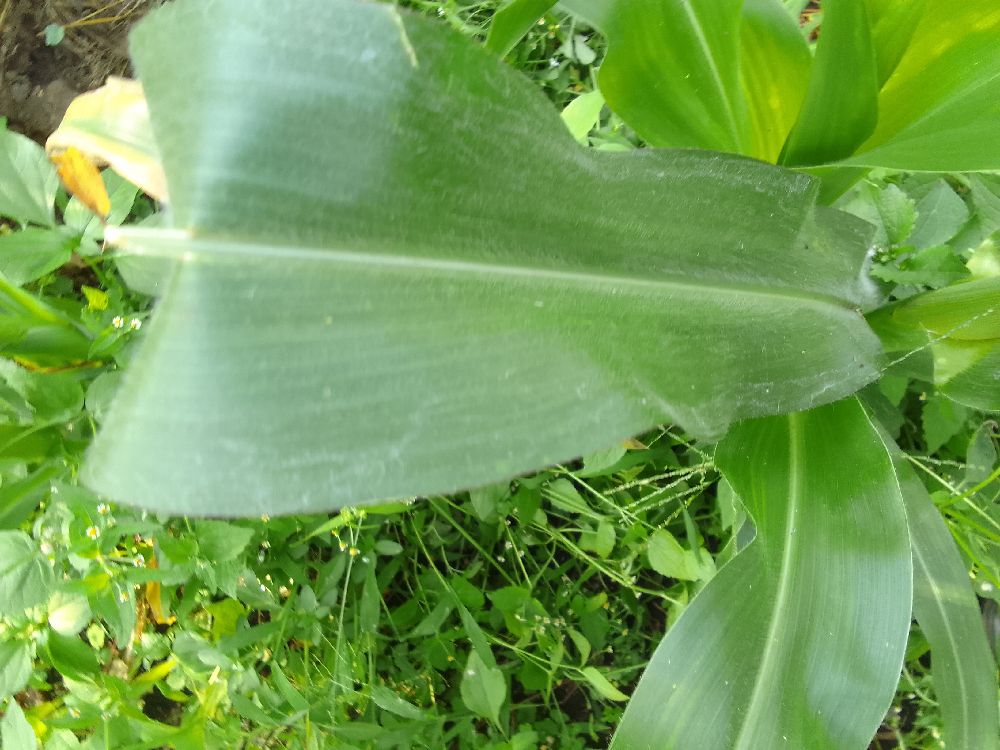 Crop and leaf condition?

maize, healthy
